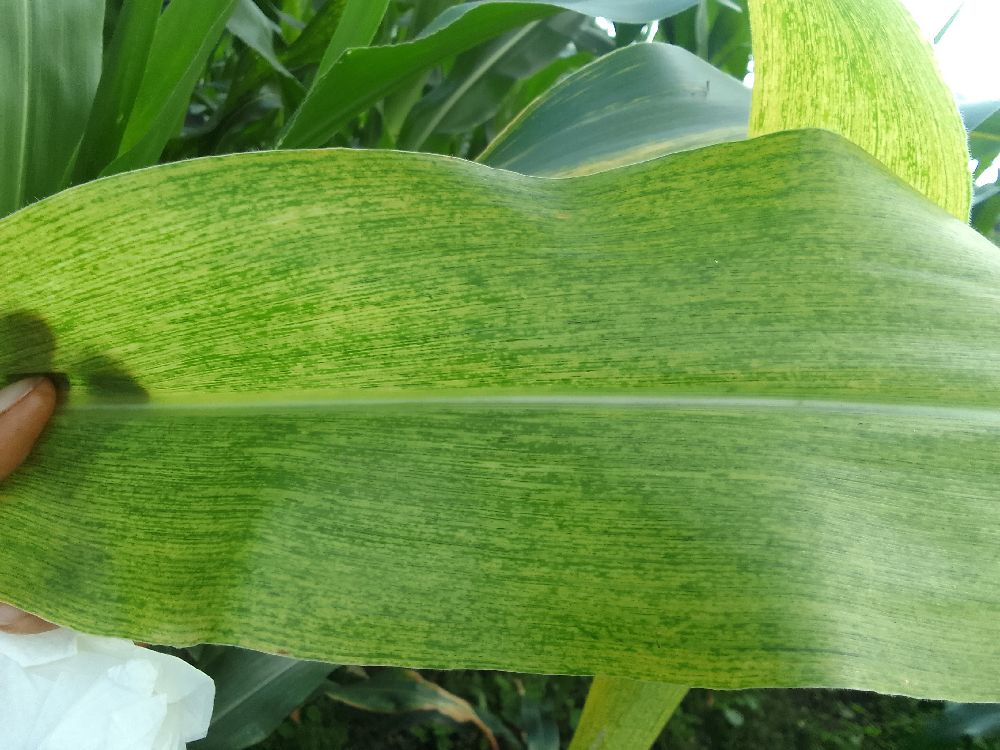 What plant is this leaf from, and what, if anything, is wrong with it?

maize, maize lethal necrosis
